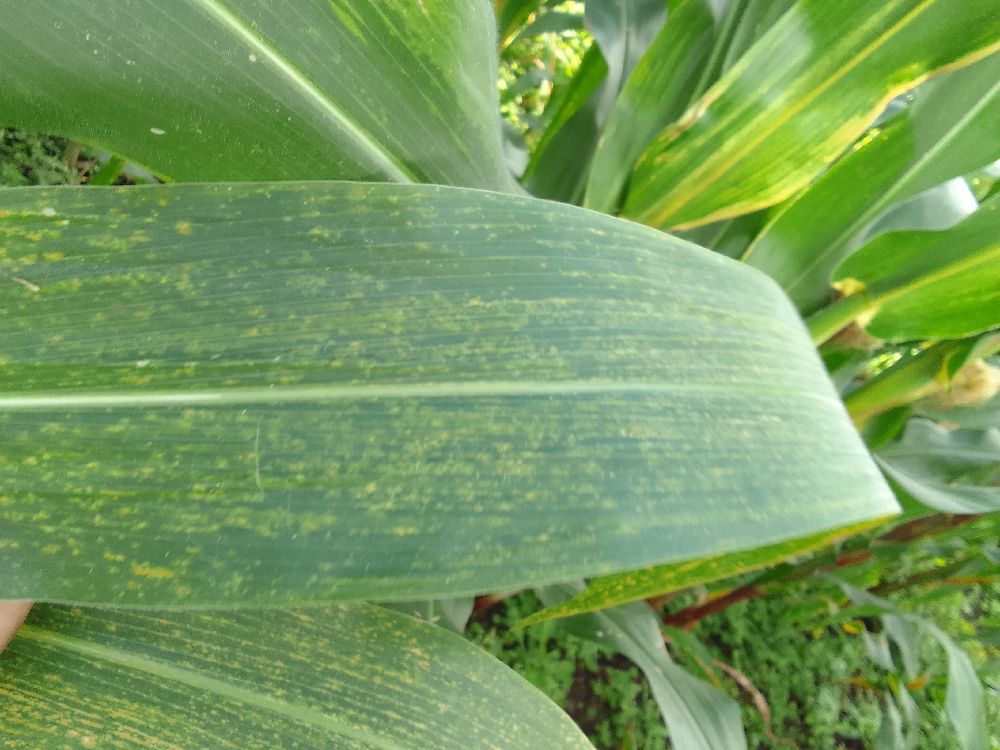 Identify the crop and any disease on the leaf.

maize, maize lethal necrosis
